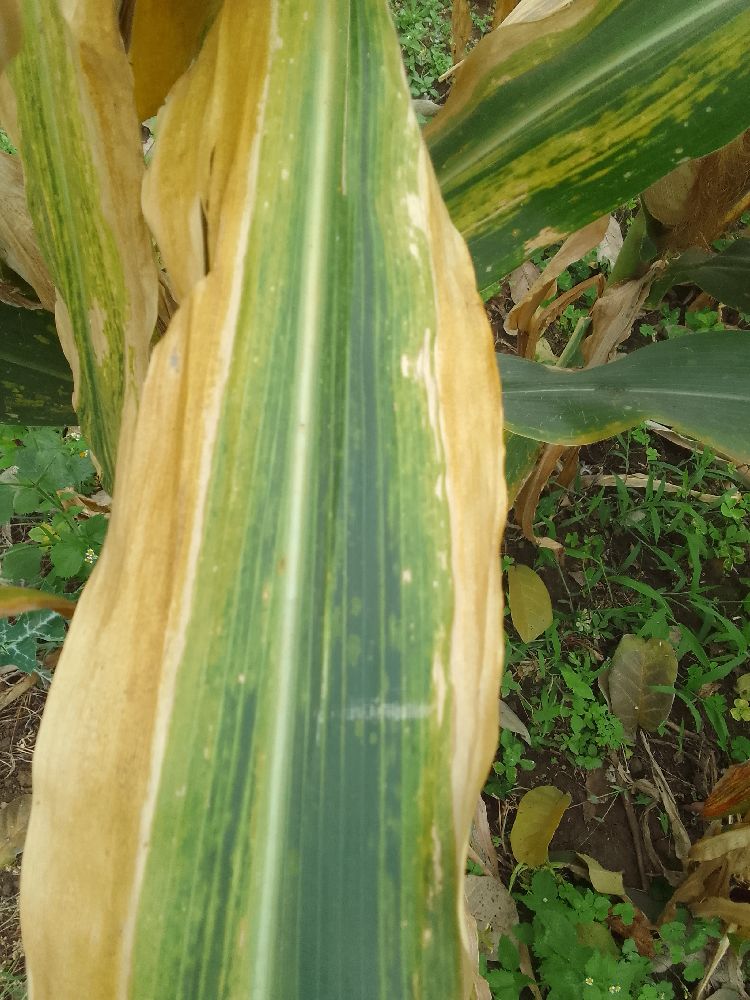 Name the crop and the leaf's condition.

maize, maize lethal necrosis
